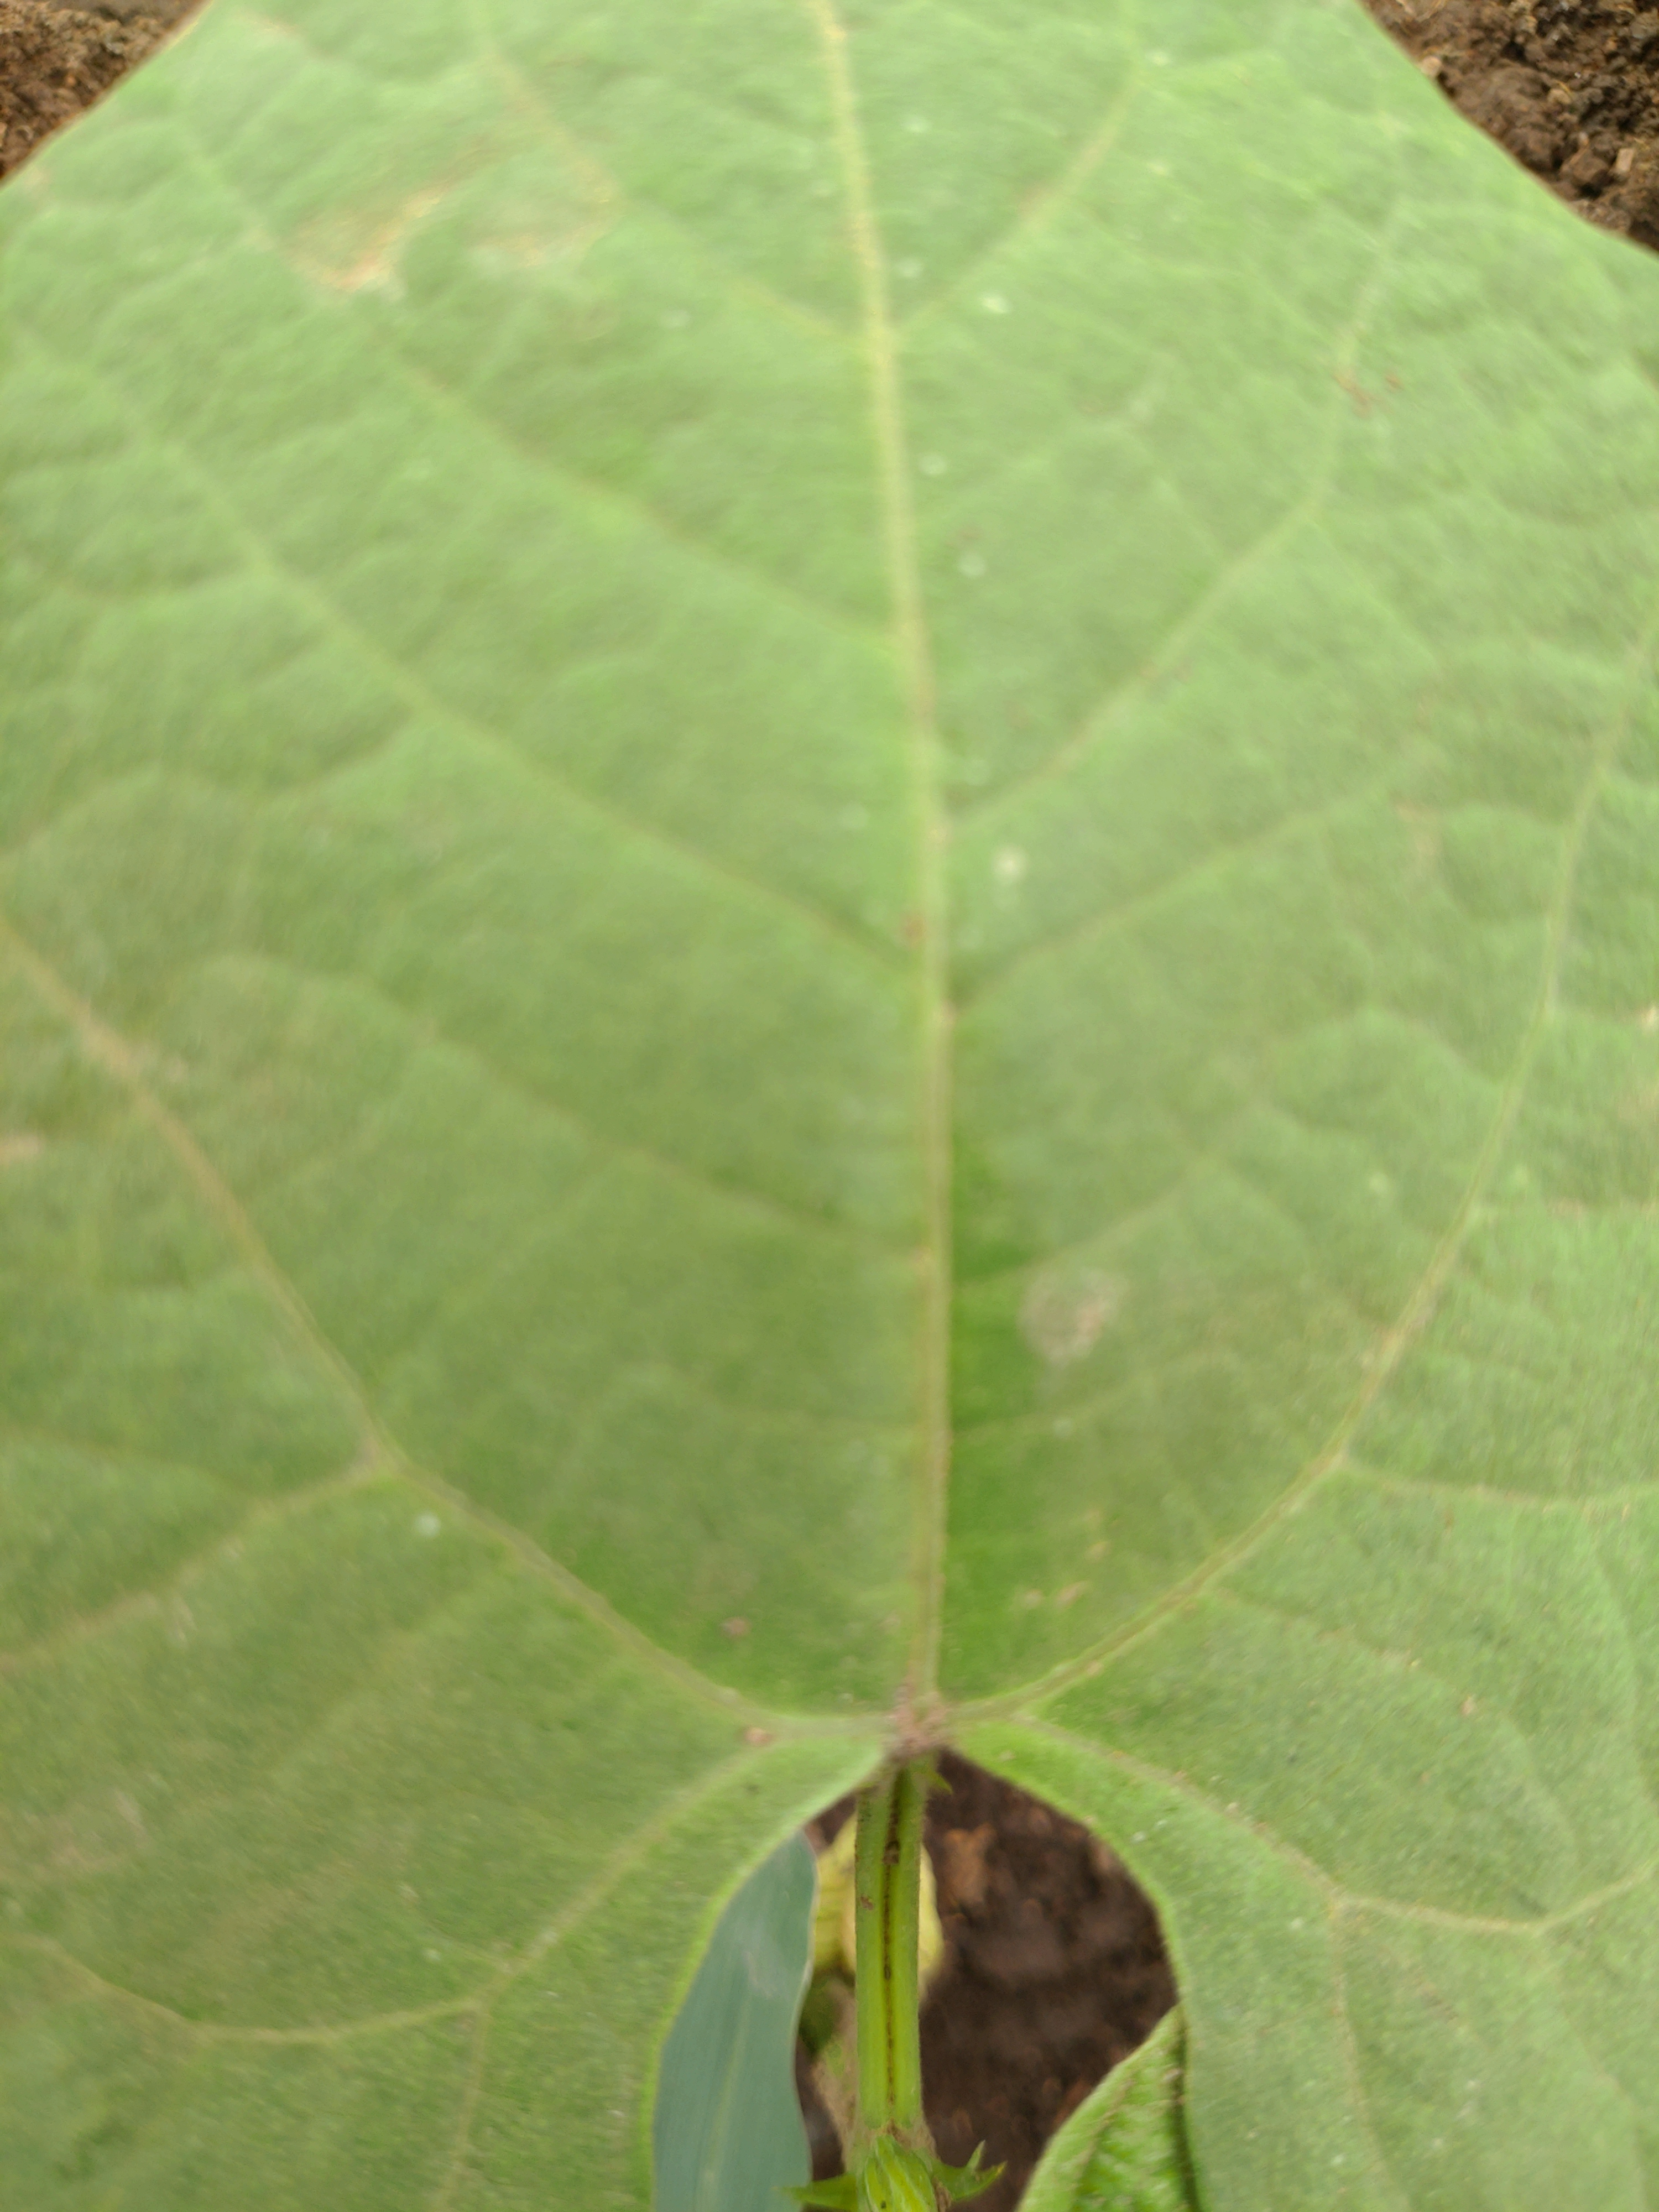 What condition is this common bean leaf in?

healthy
